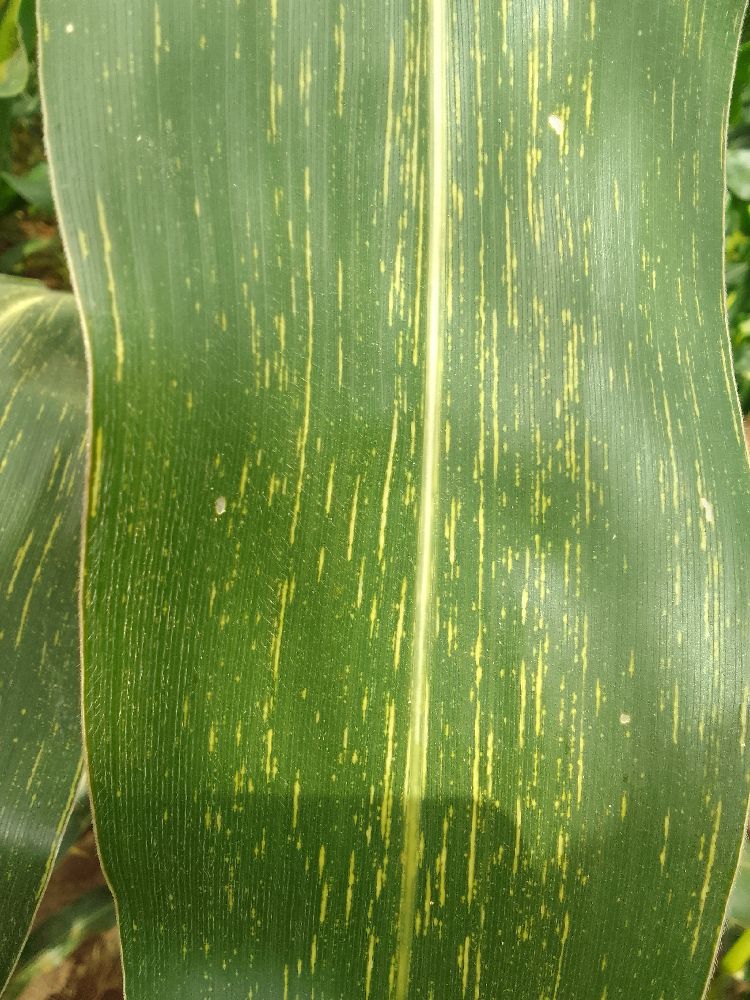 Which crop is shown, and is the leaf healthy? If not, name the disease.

maize, maize streak virus
